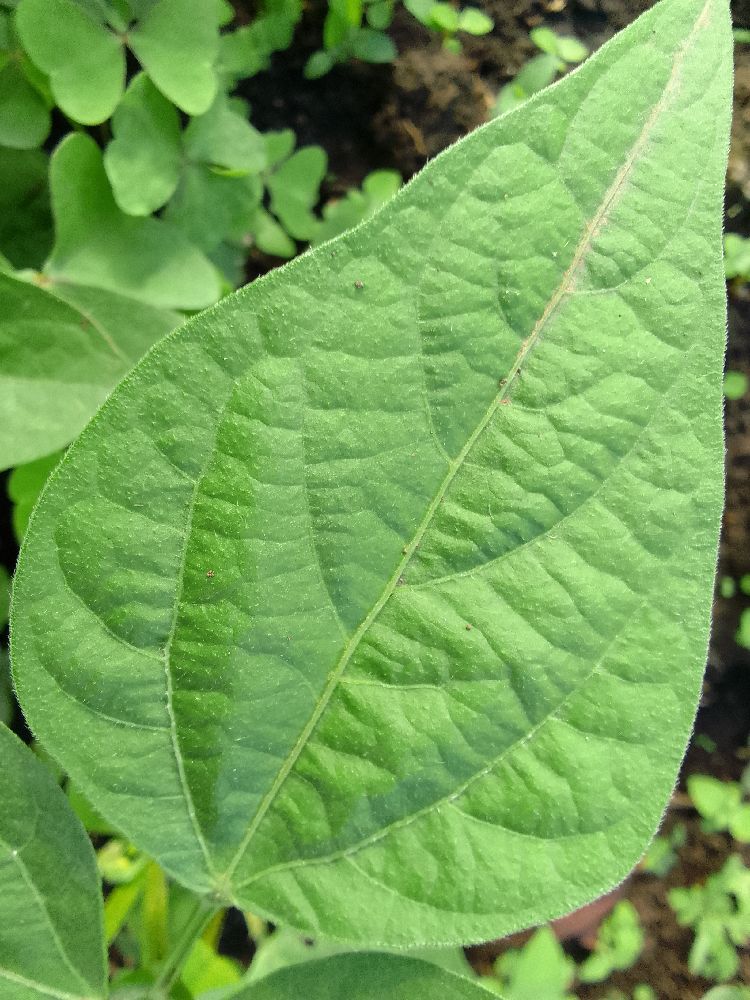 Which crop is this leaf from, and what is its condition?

common bean, healthy
